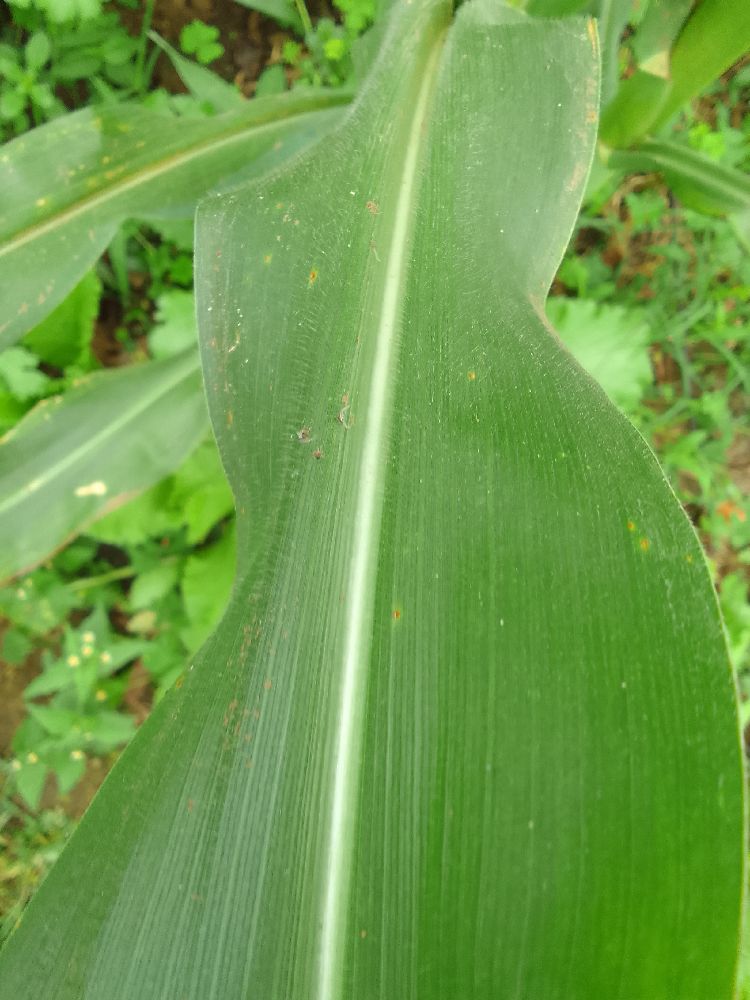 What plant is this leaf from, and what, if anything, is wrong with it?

maize, healthy
